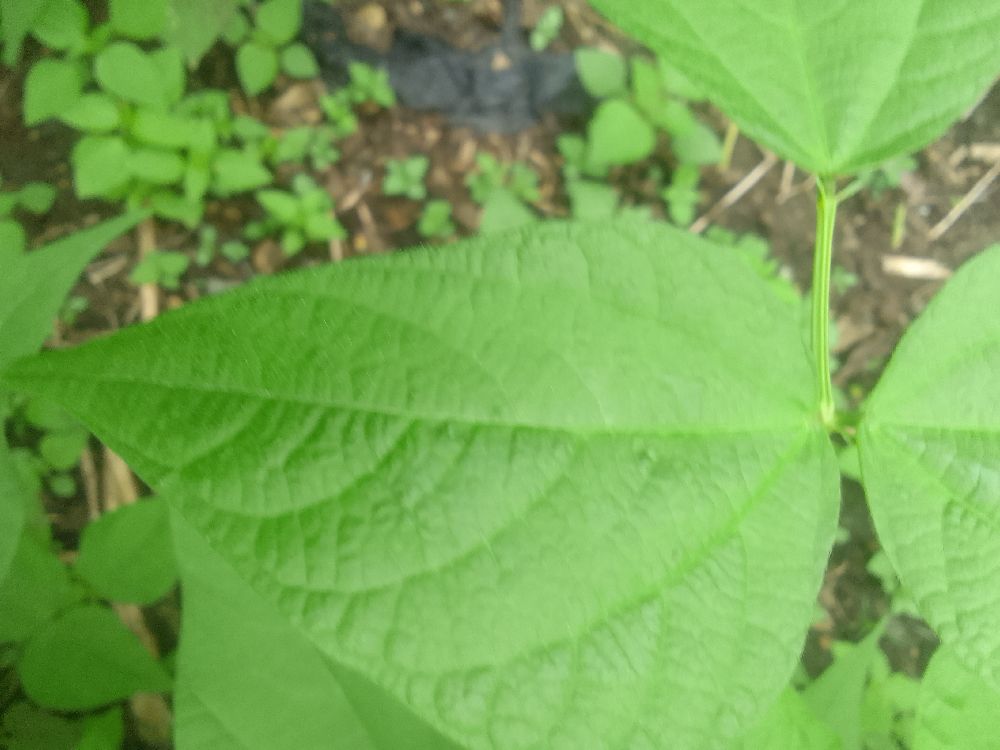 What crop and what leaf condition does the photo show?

common bean, healthy
